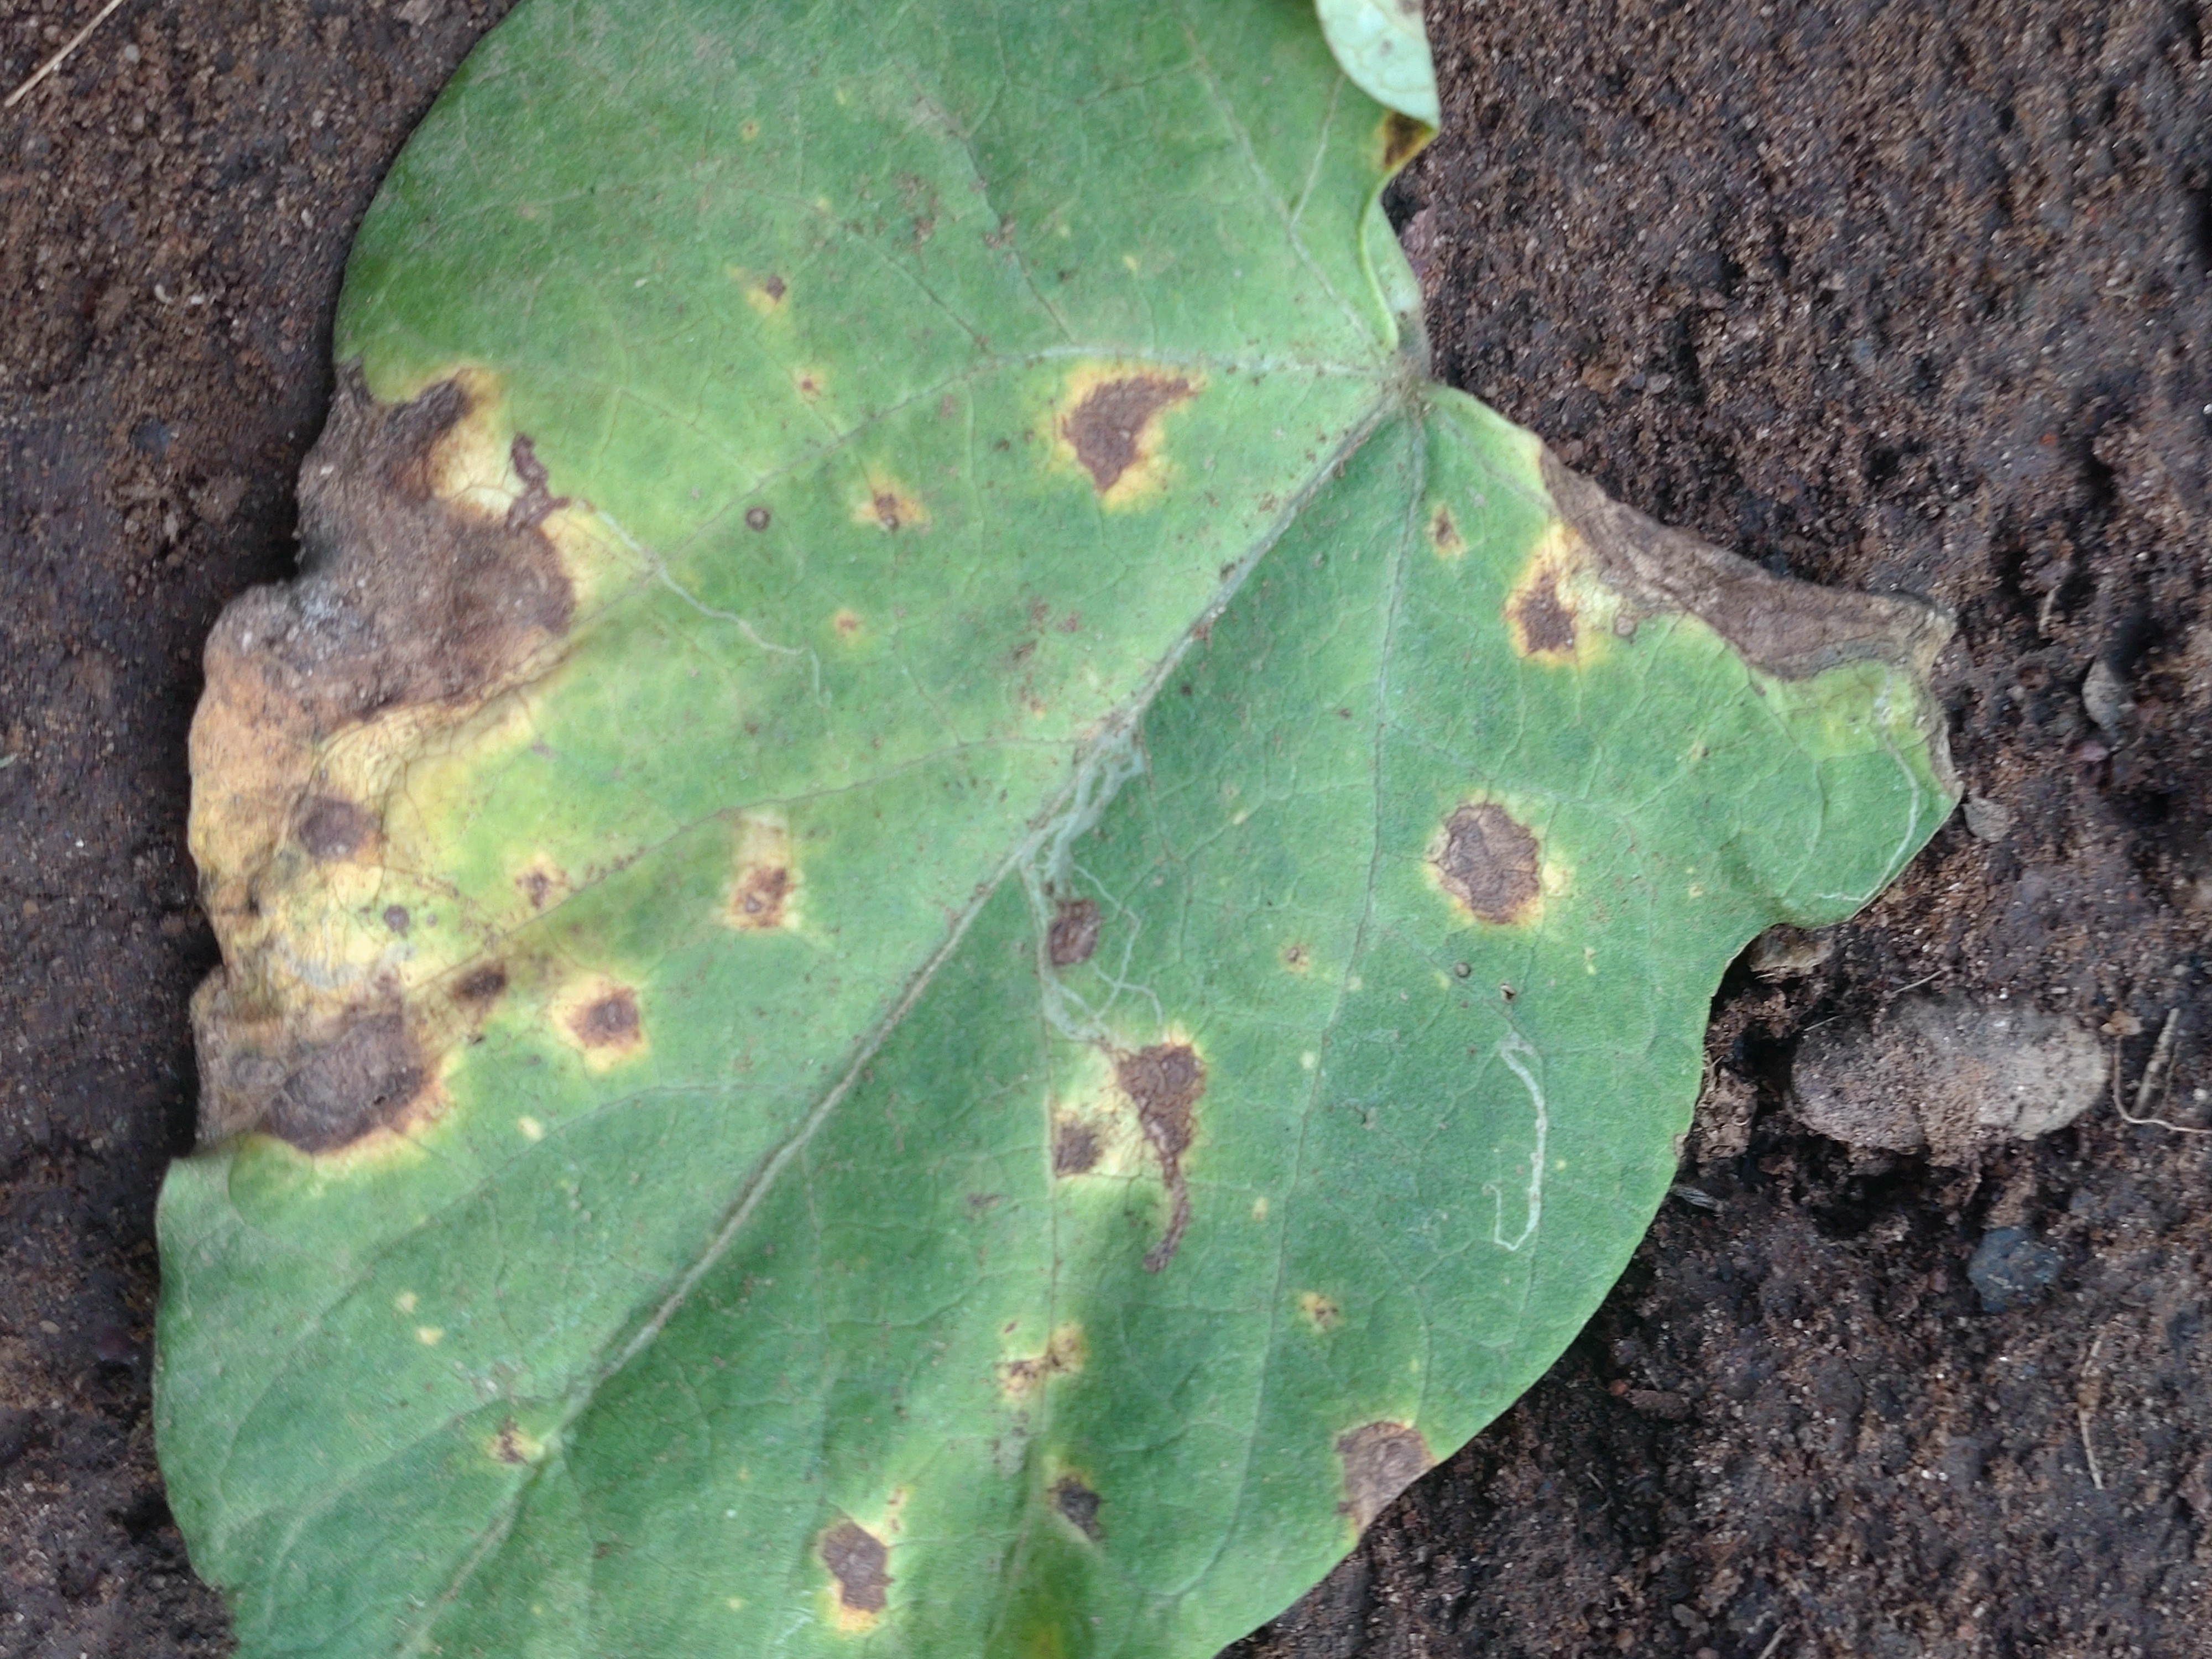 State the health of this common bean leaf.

rust
